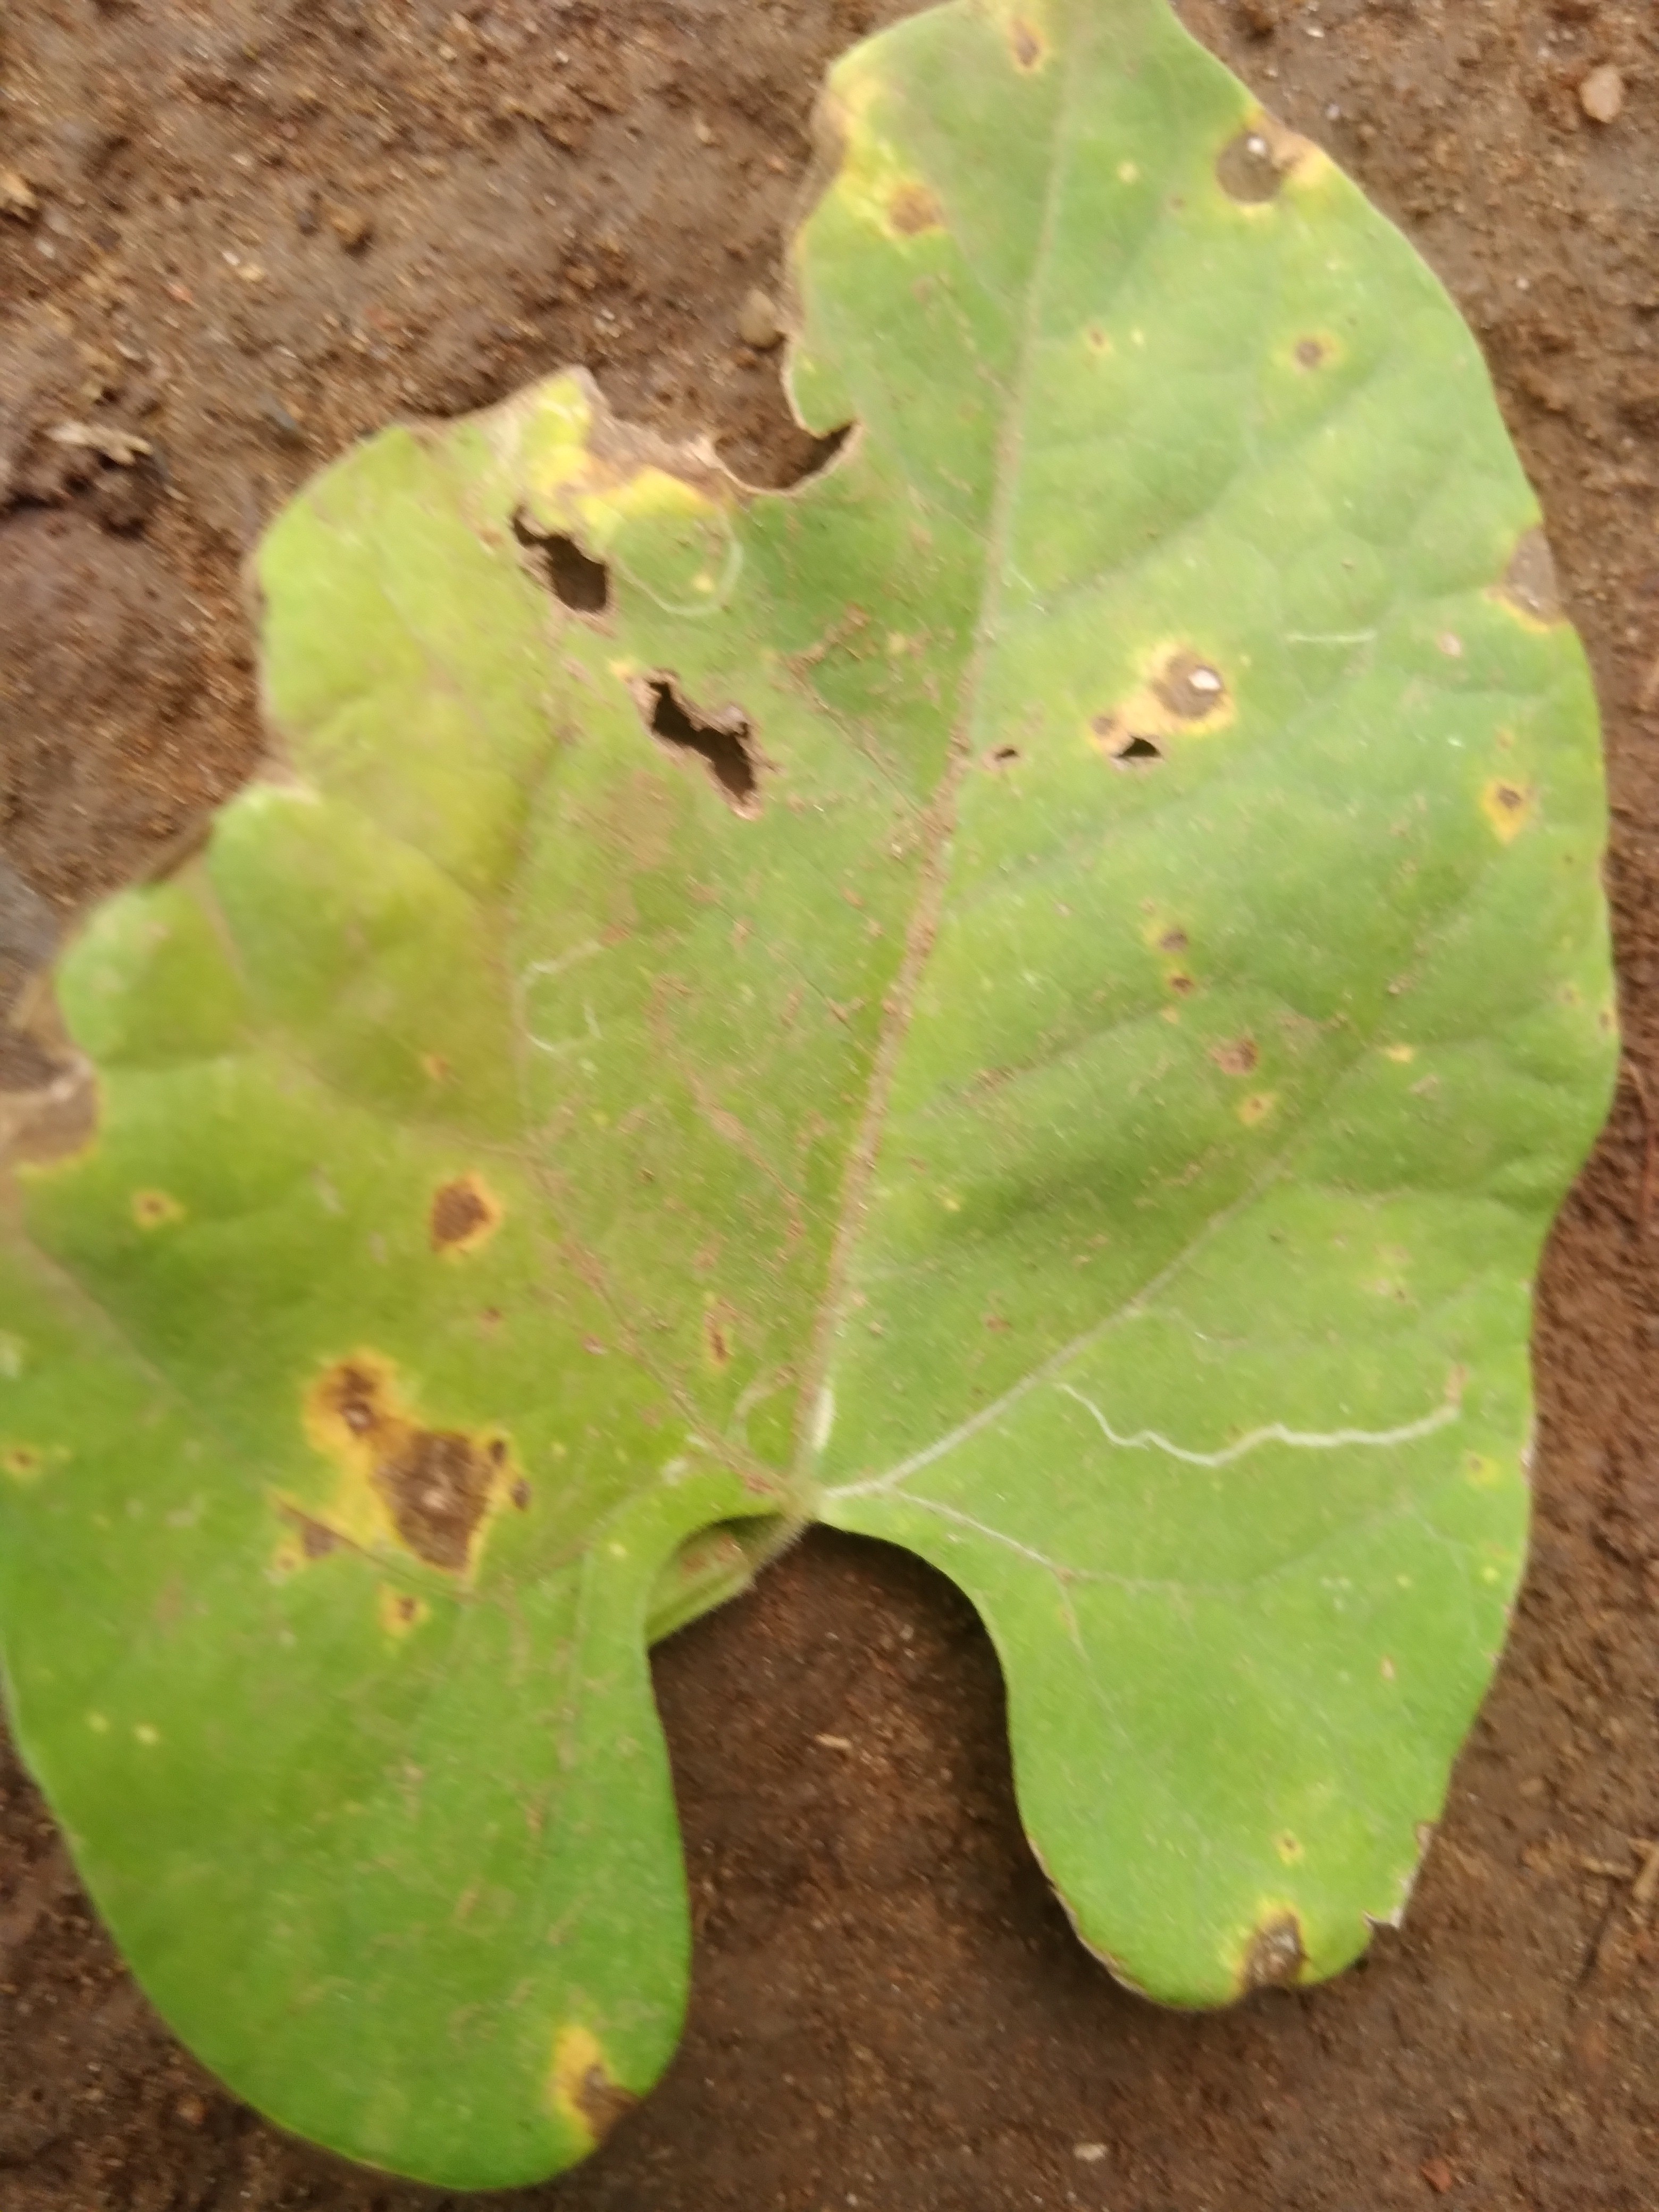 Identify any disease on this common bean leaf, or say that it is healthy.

rust
